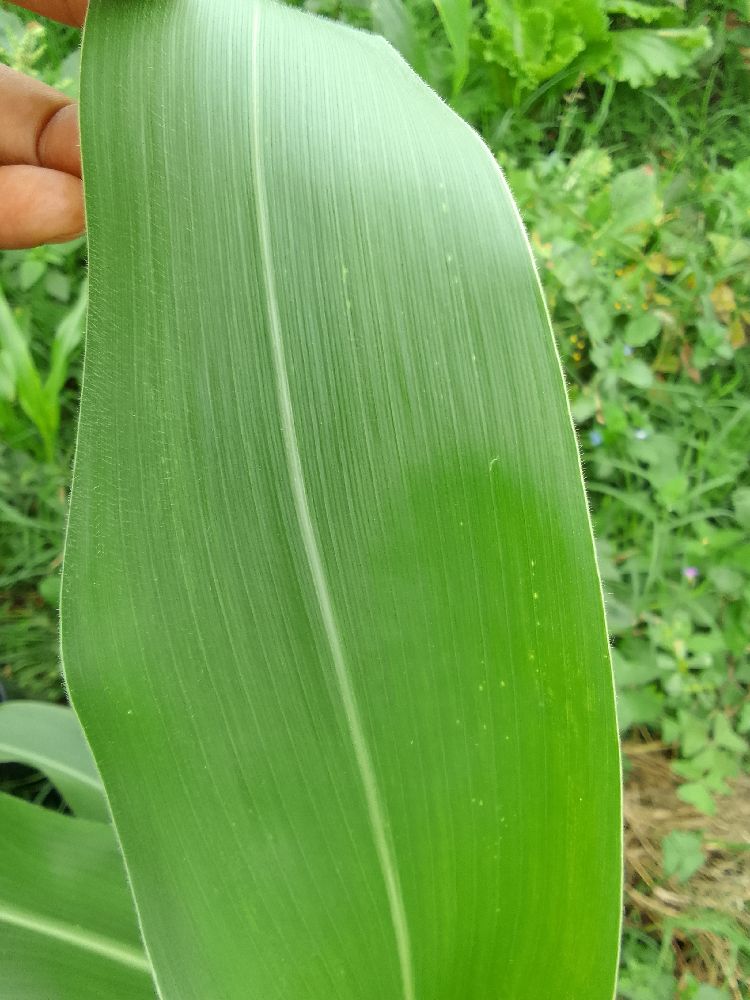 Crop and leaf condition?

maize, healthy
